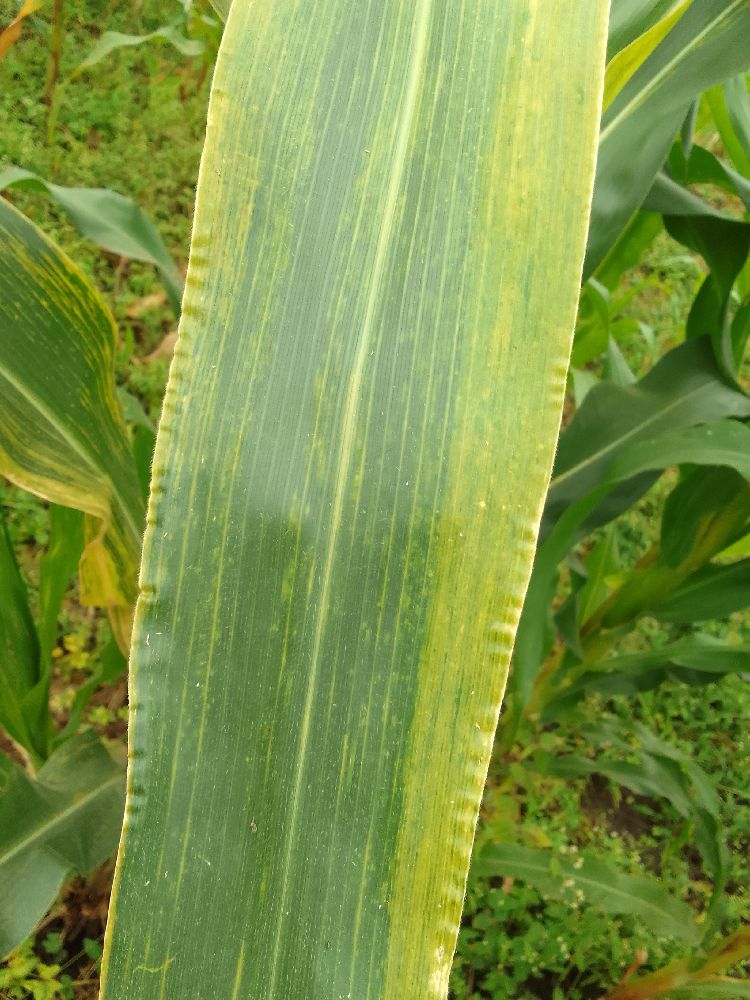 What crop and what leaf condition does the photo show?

maize, maize lethal necrosis
